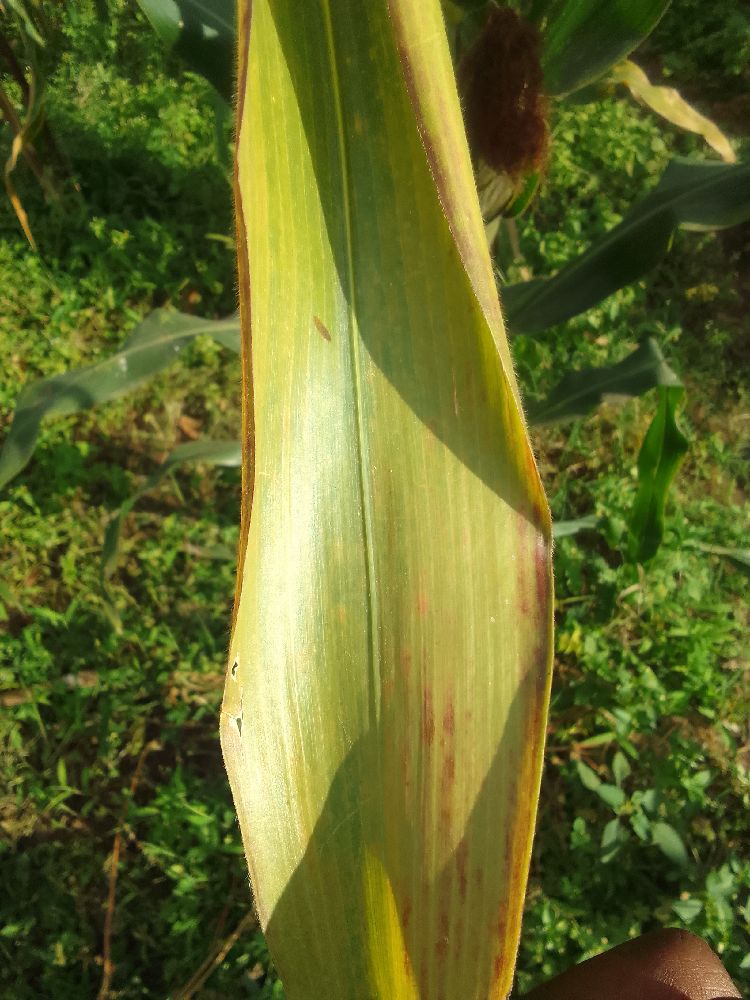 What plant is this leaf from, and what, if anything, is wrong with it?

maize, maize lethal necrosis
